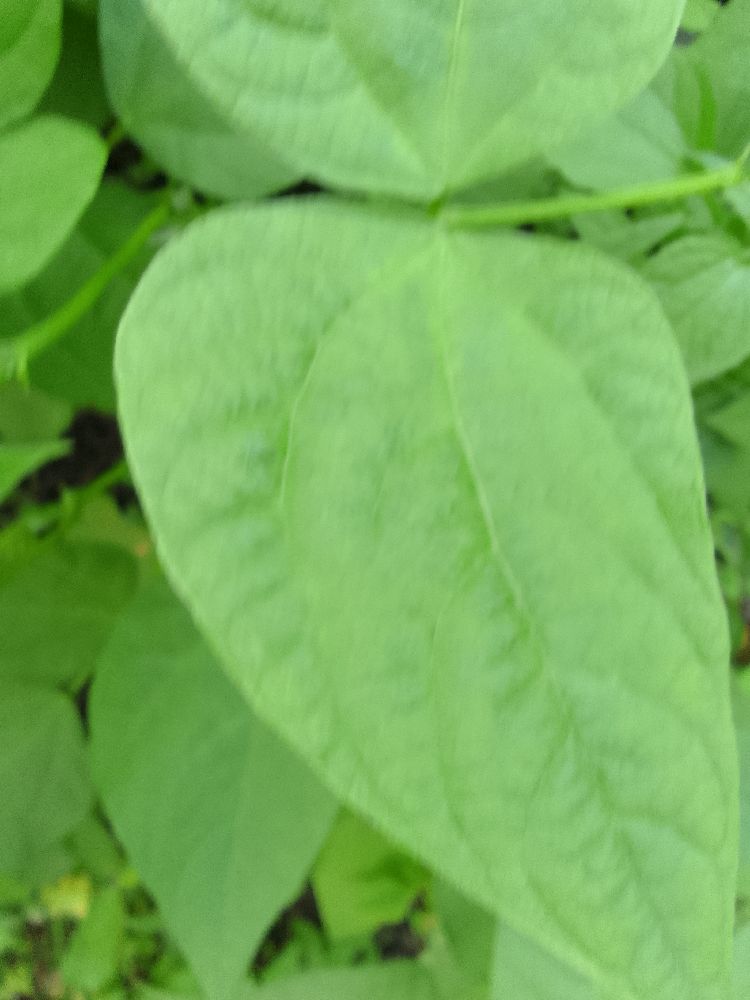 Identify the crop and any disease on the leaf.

common bean, healthy
